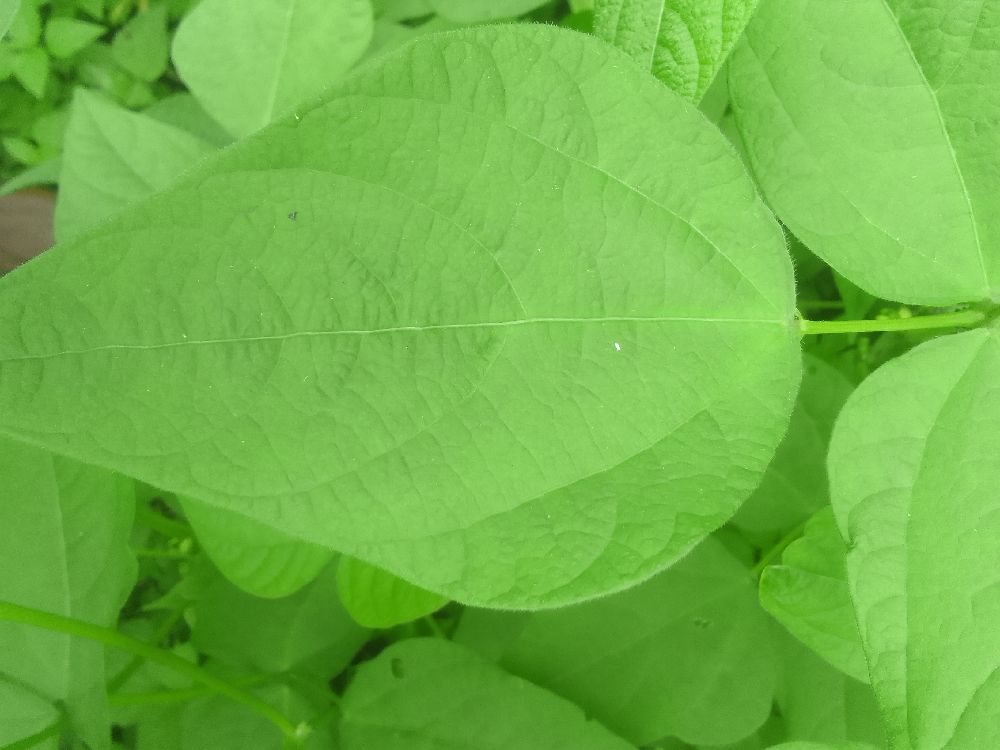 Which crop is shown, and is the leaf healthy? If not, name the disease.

common bean, healthy
